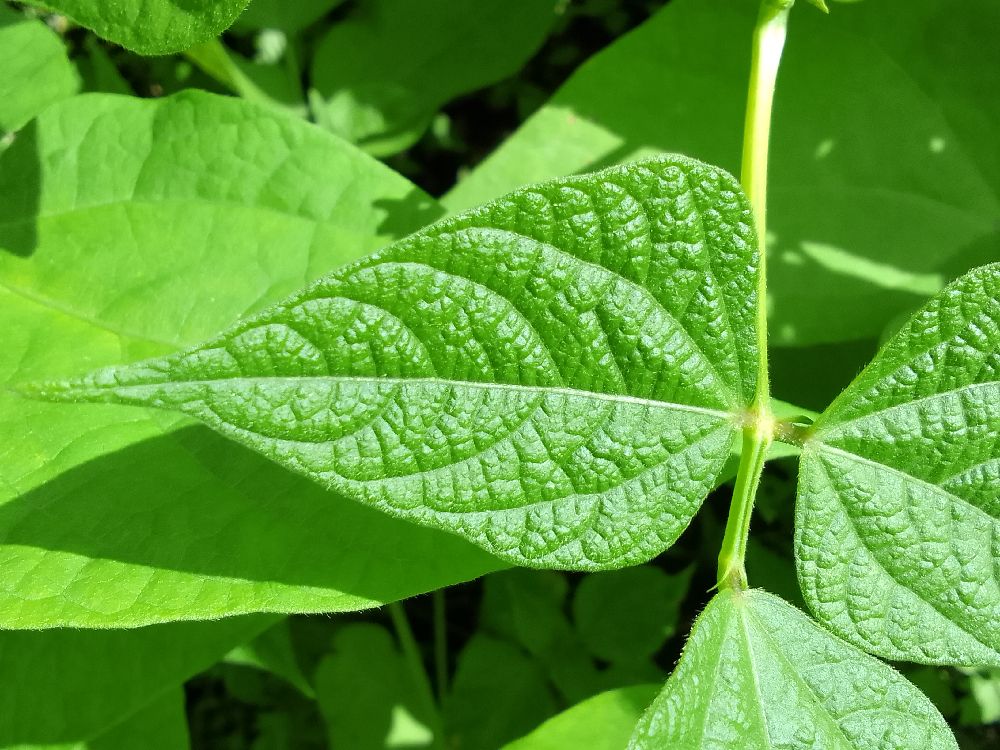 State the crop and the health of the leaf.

common bean, healthy
